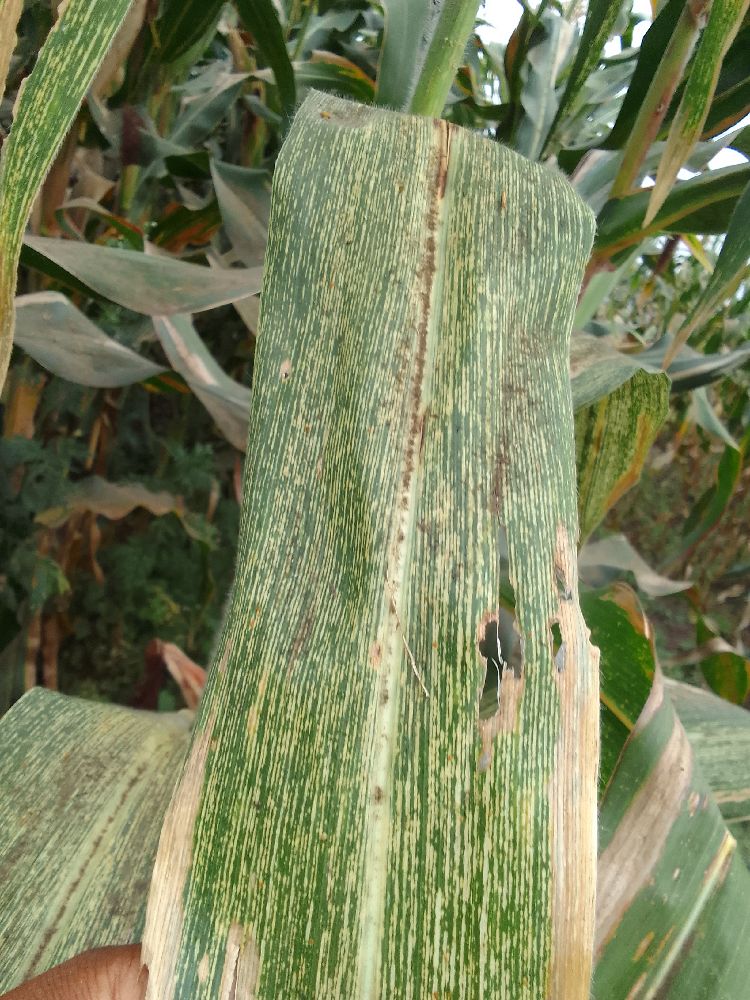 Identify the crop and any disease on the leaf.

maize, maize streak virus
